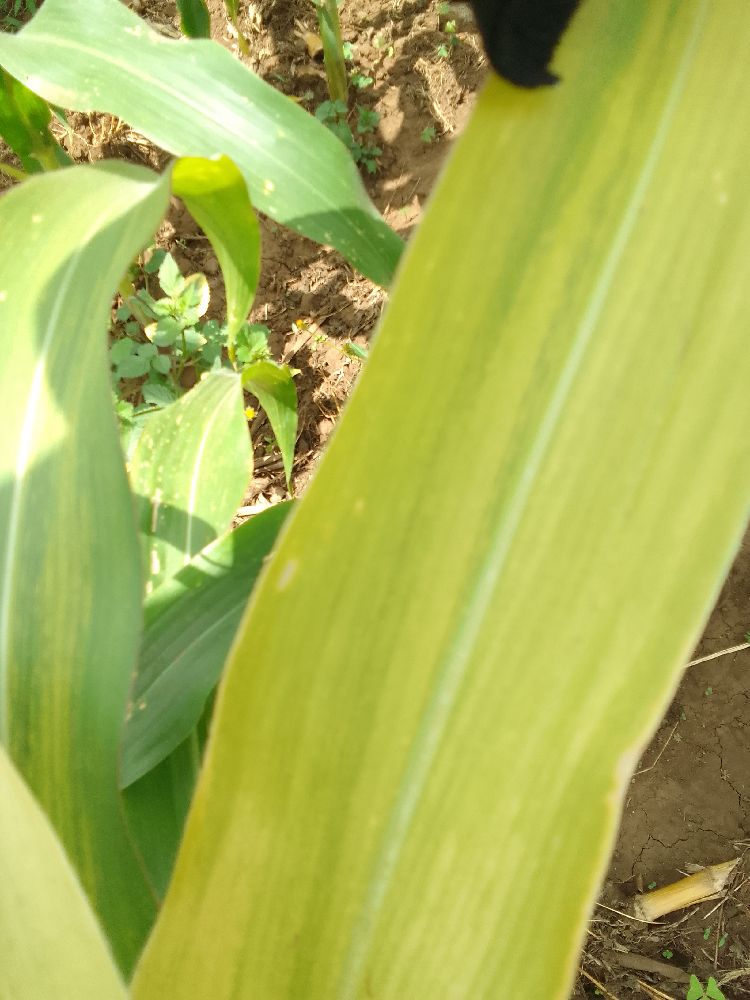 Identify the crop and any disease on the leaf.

maize, maize lethal necrosis
